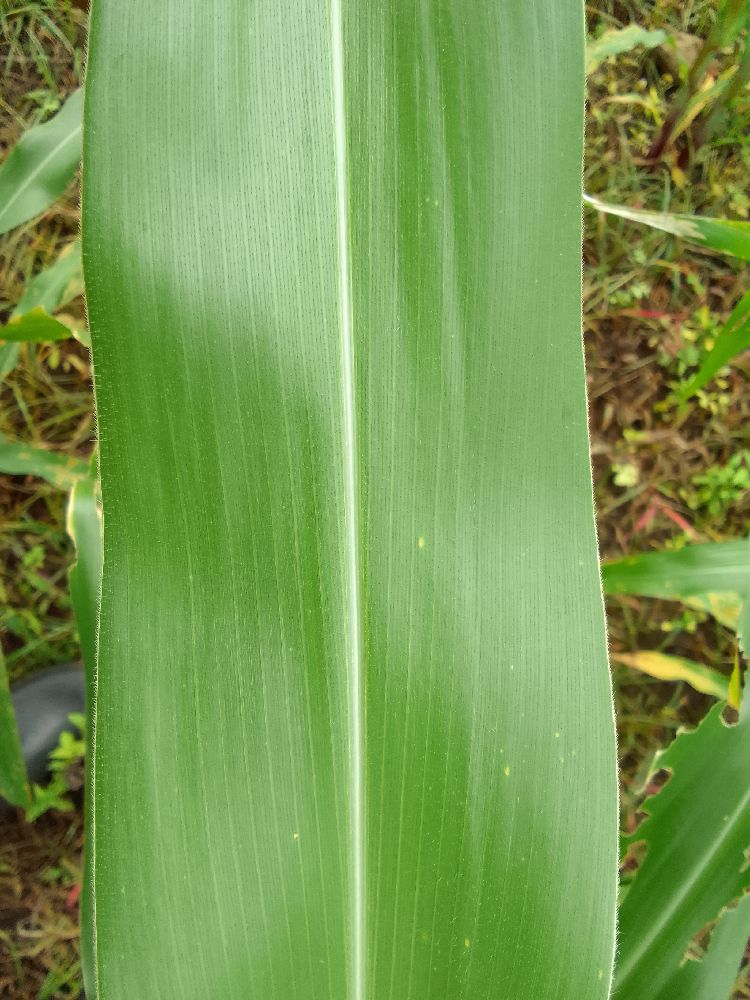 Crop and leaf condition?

maize, healthy
